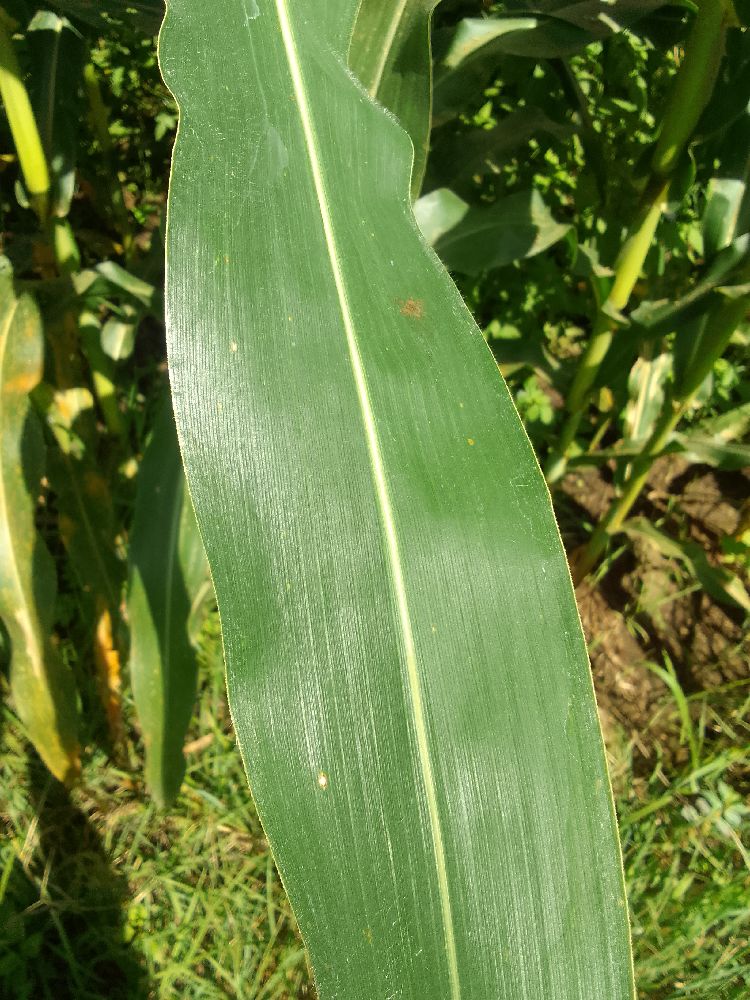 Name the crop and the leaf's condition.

maize, healthy
